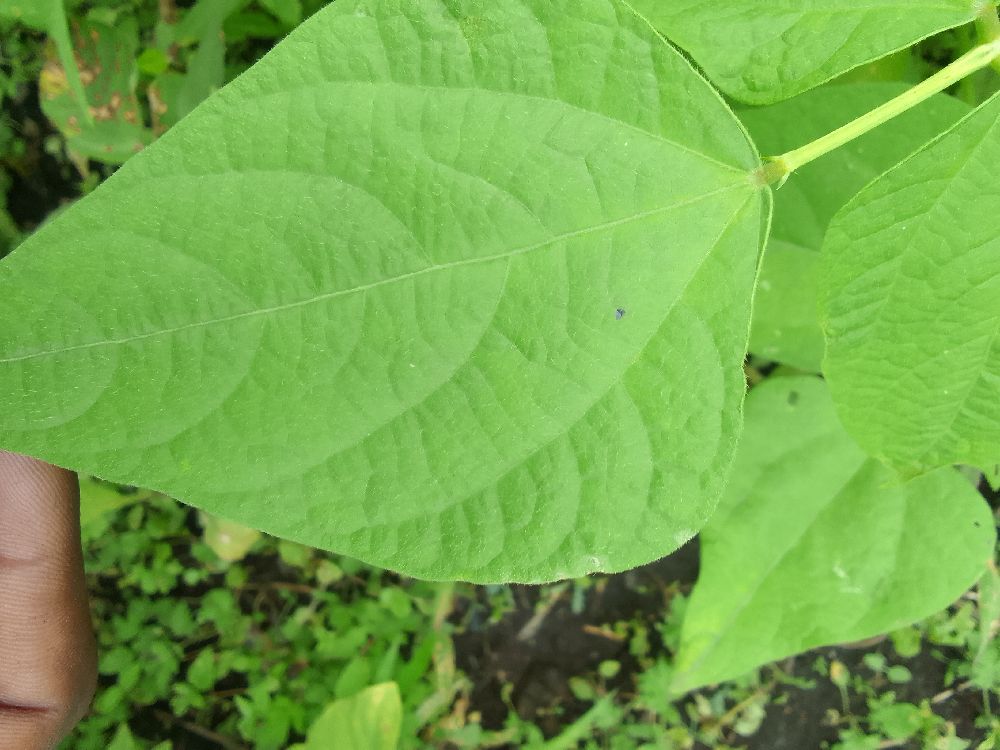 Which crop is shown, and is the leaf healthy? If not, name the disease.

common bean, healthy
